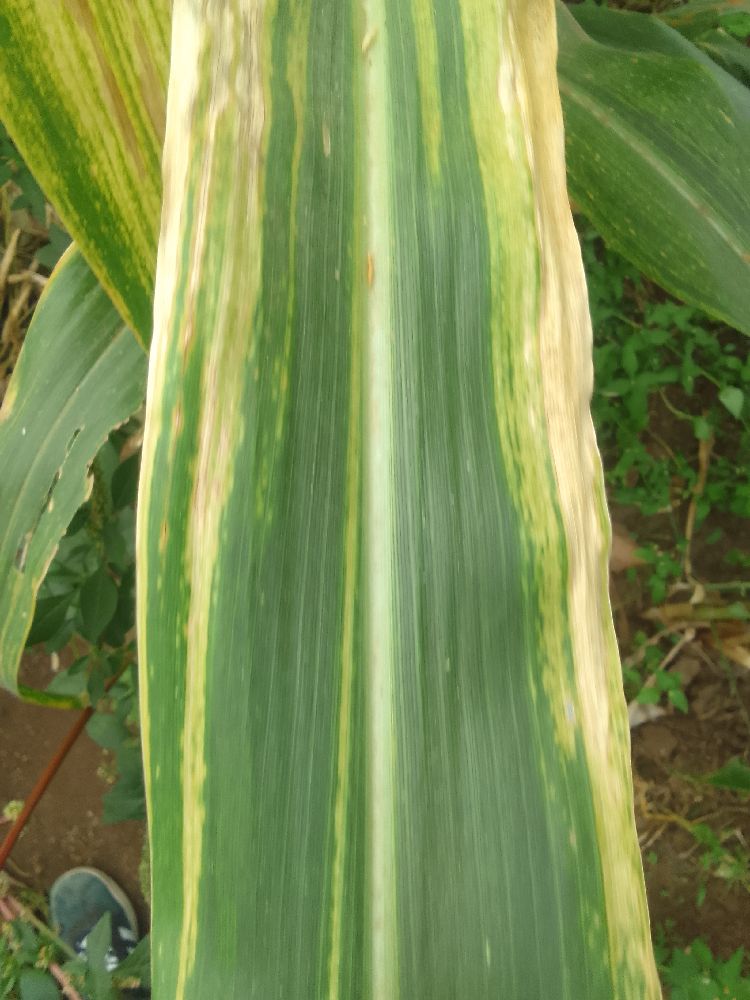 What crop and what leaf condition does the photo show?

maize, maize lethal necrosis
